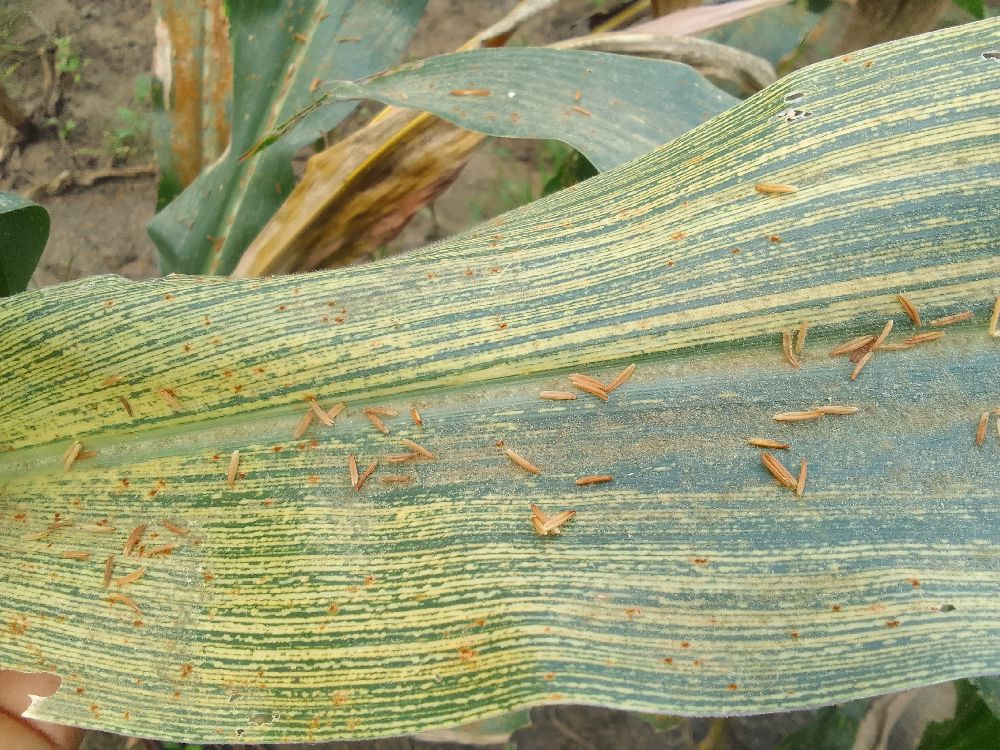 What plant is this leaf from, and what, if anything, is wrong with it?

maize, maize streak virus
